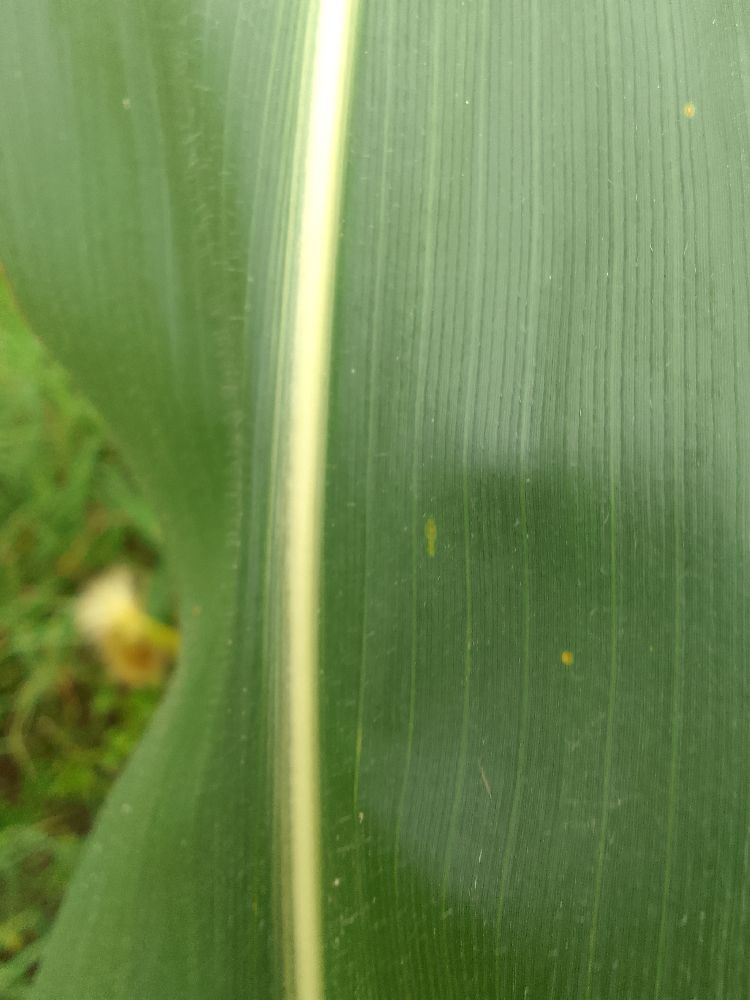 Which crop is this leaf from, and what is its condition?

maize, healthy
